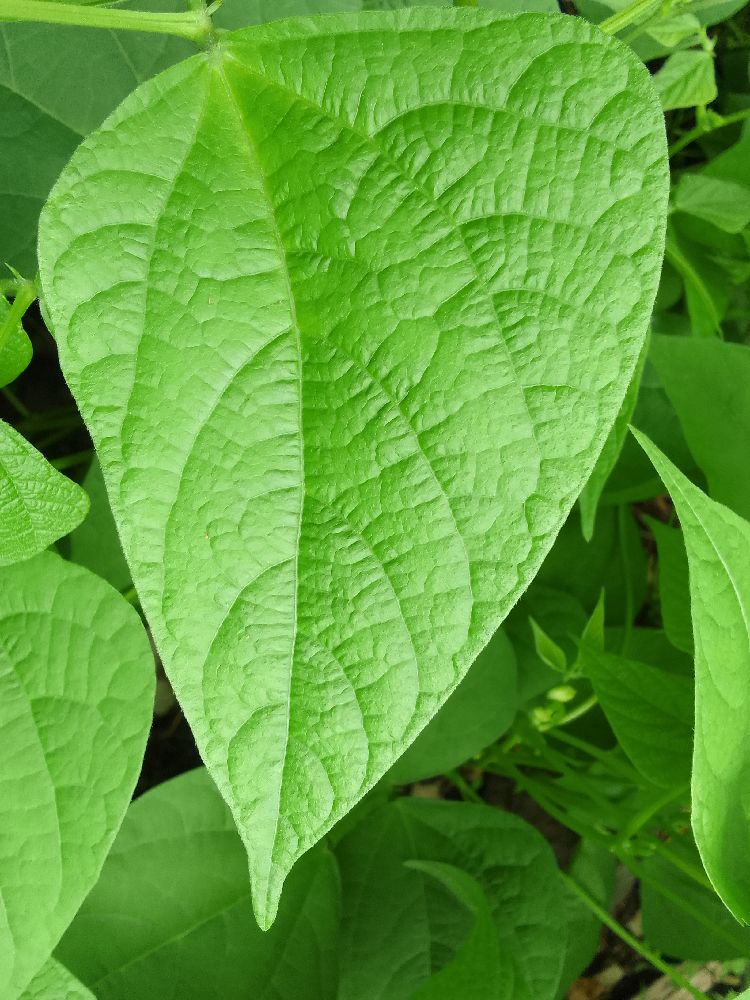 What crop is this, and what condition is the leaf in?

common bean, healthy
